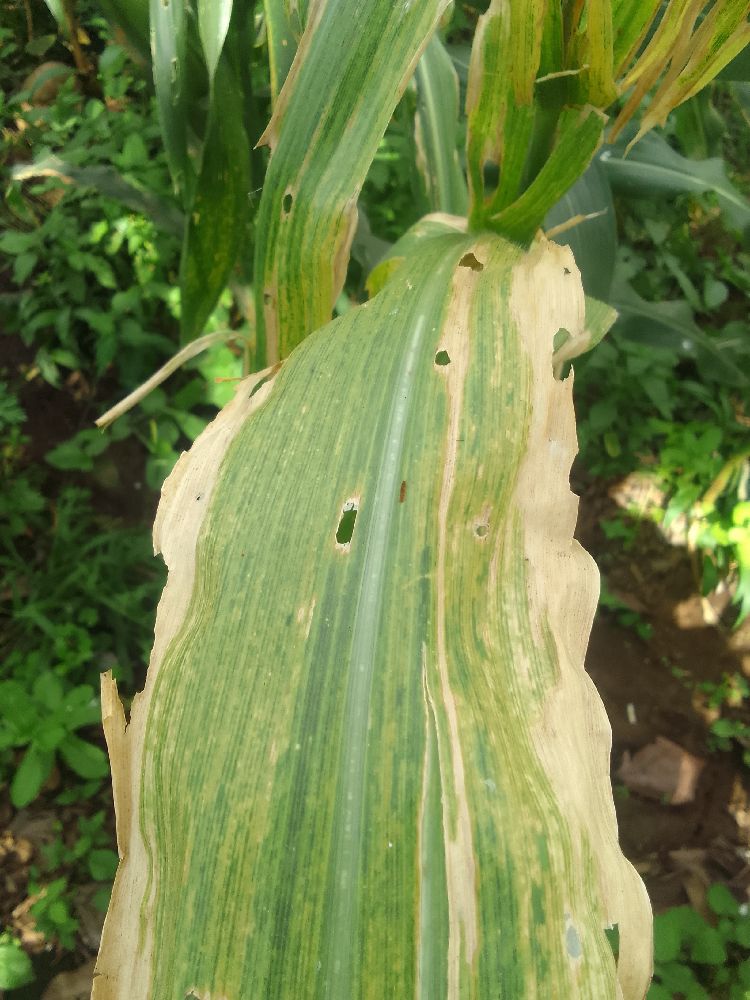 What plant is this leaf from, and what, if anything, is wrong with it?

maize, maize lethal necrosis
